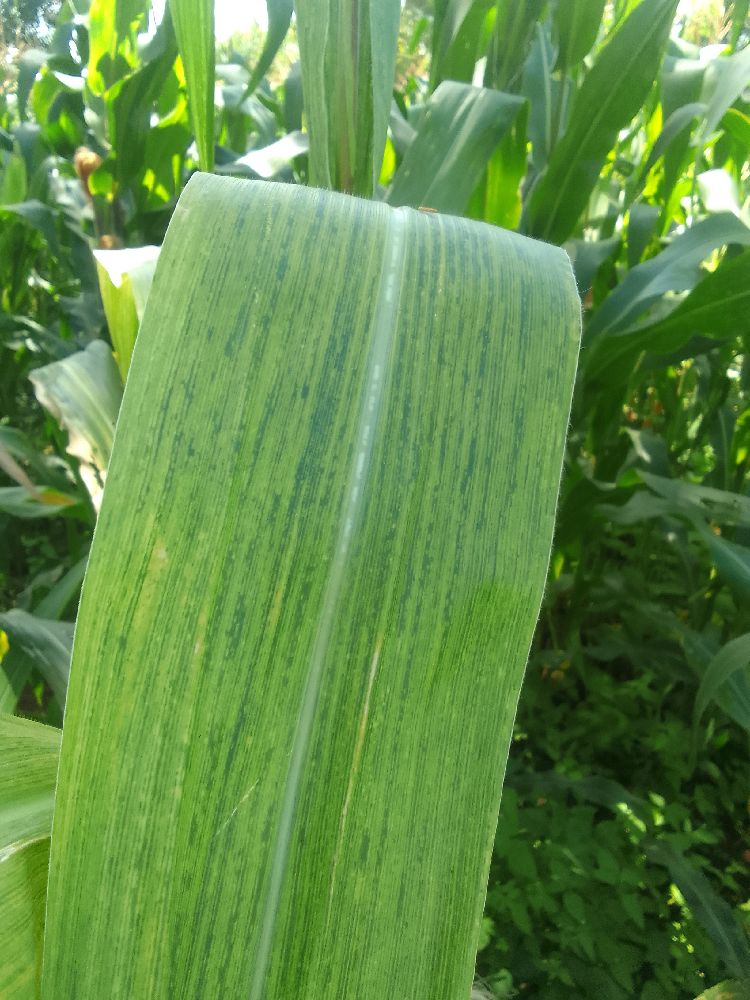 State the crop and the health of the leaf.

maize, maize lethal necrosis
